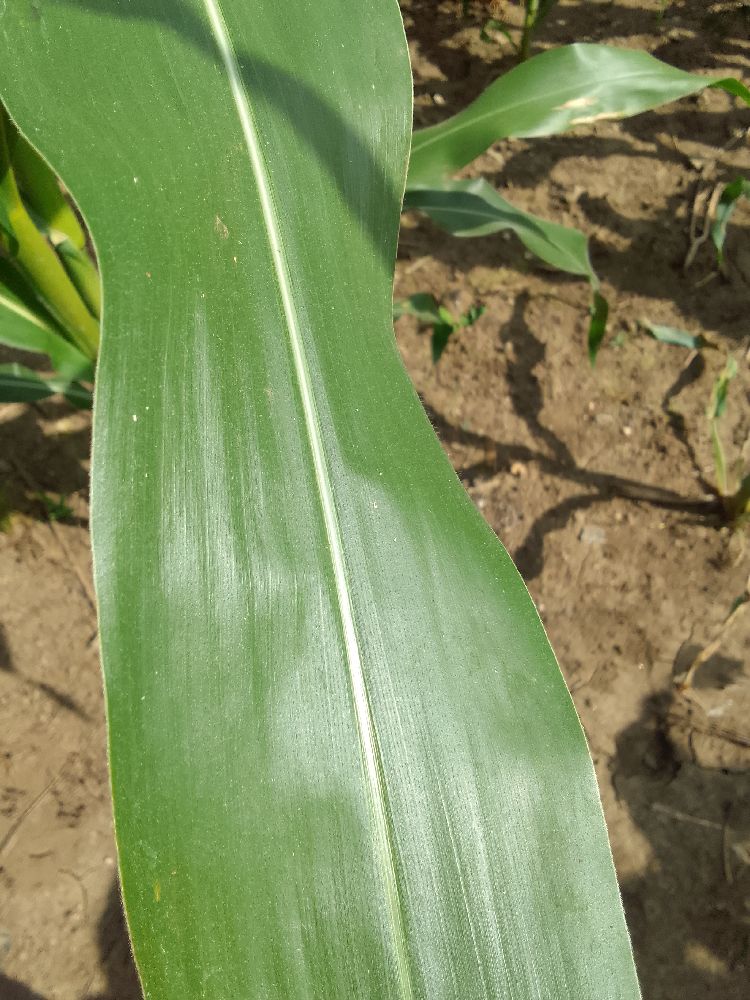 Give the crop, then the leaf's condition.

maize, healthy
